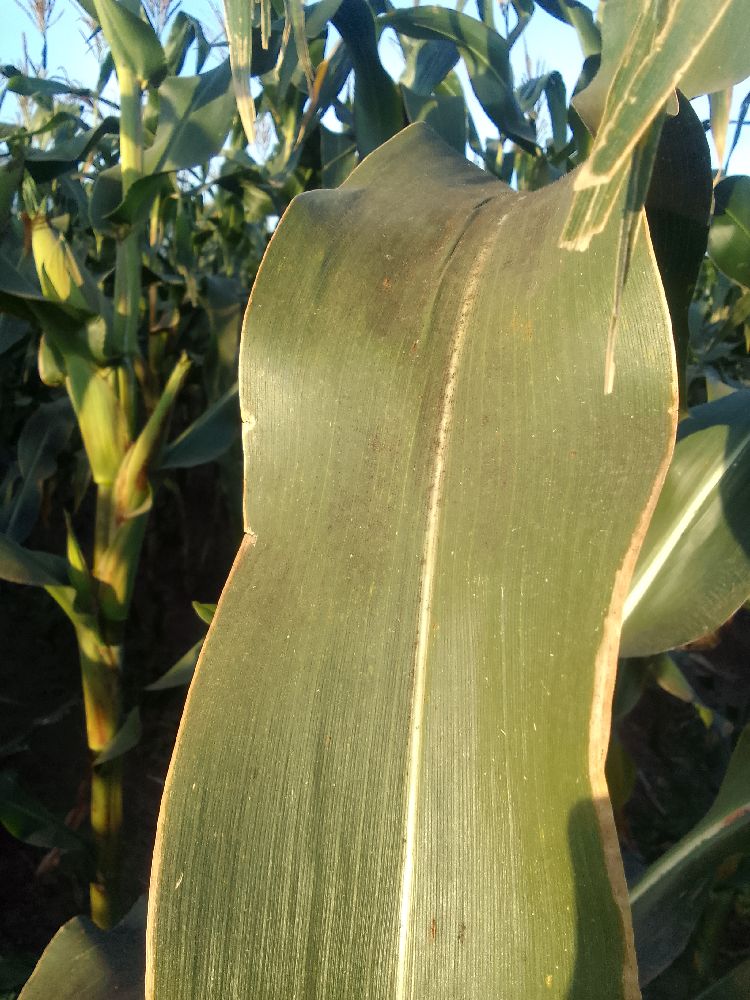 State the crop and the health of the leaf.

maize, healthy
